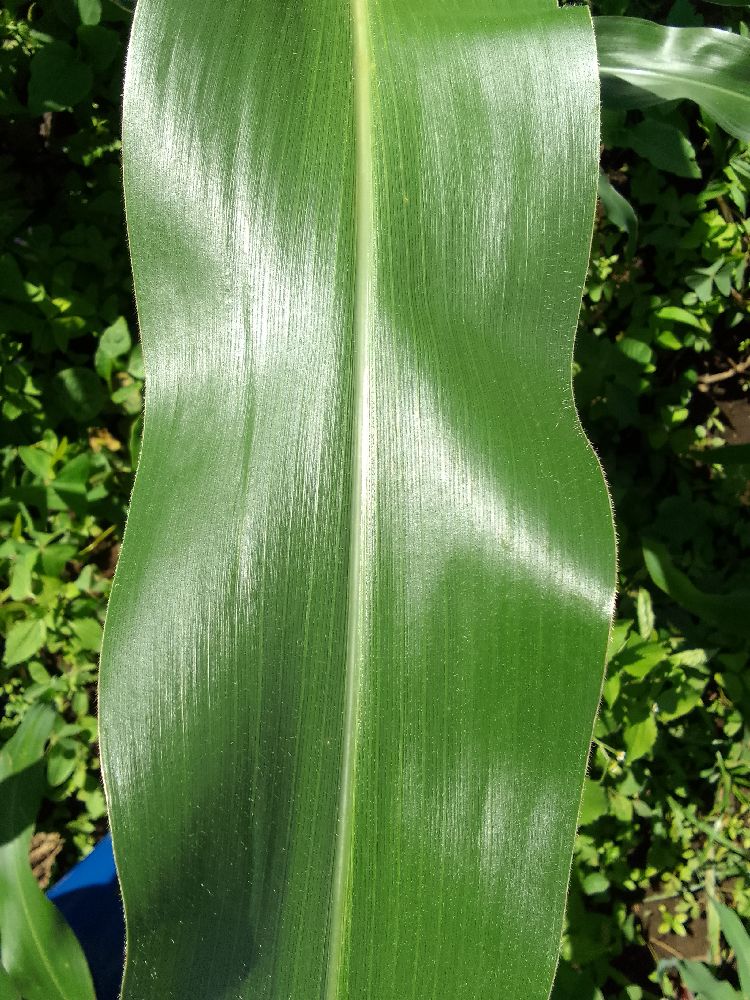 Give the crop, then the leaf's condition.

maize, healthy
